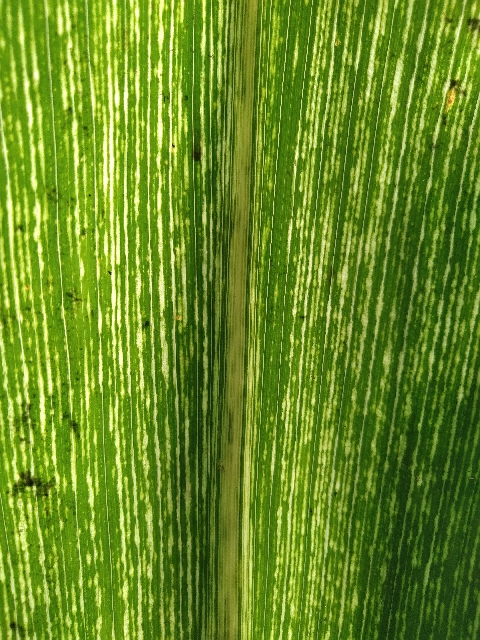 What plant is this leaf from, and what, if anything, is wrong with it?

maize, maize streak virus
